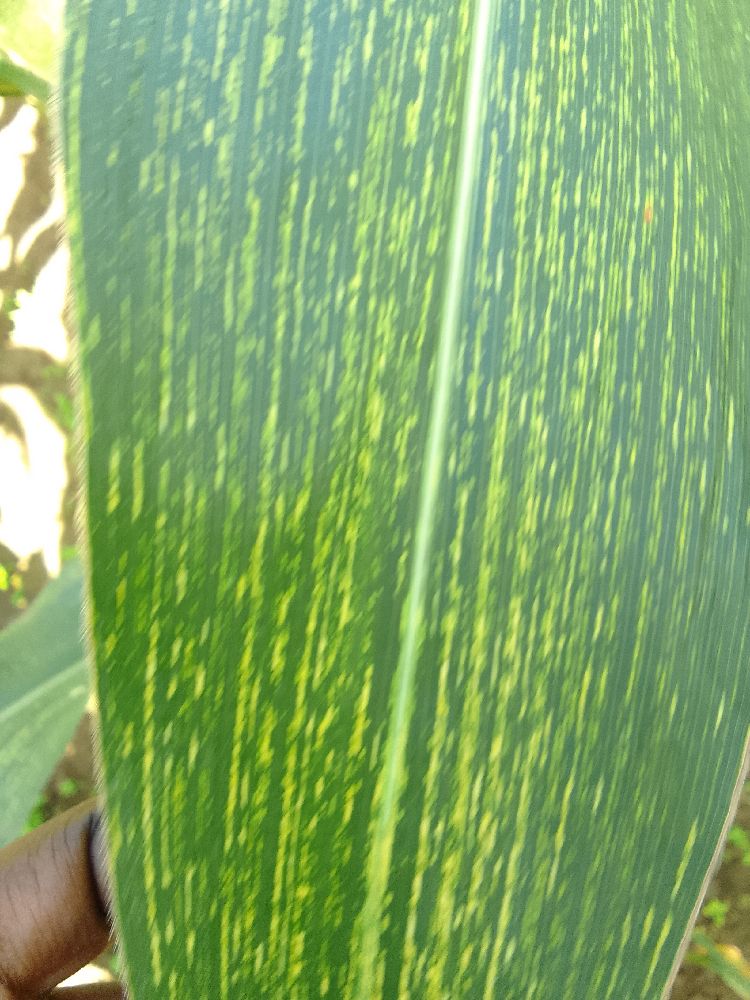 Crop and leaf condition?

maize, maize streak virus
